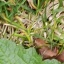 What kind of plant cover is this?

structured weed
